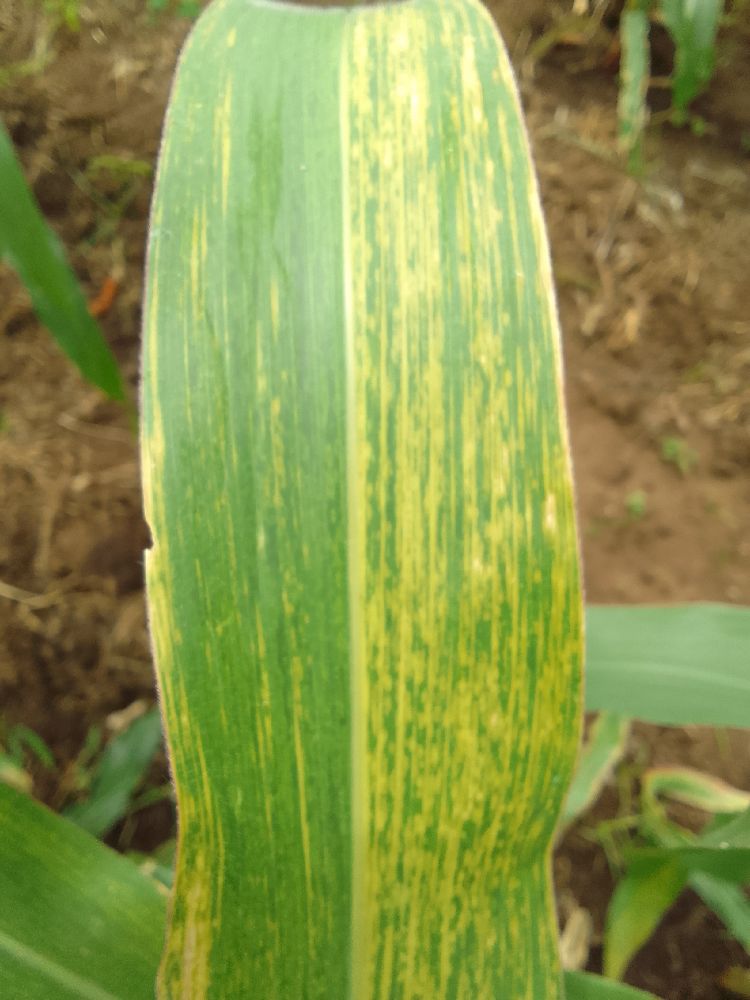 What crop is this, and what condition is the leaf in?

maize, maize lethal necrosis
